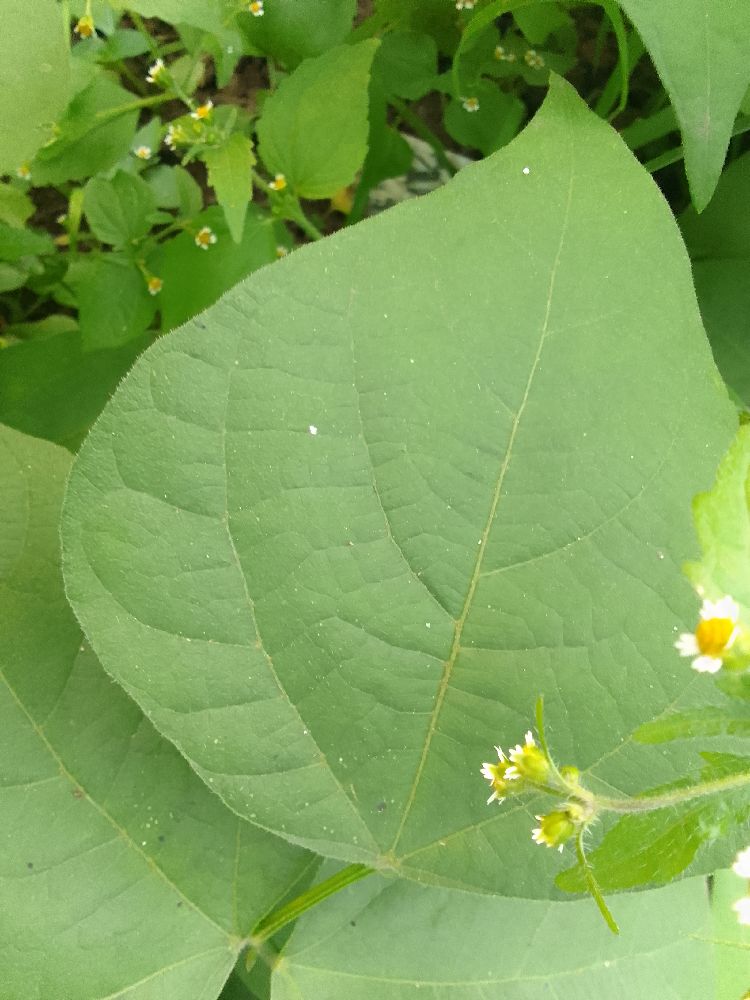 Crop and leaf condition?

common bean, healthy
